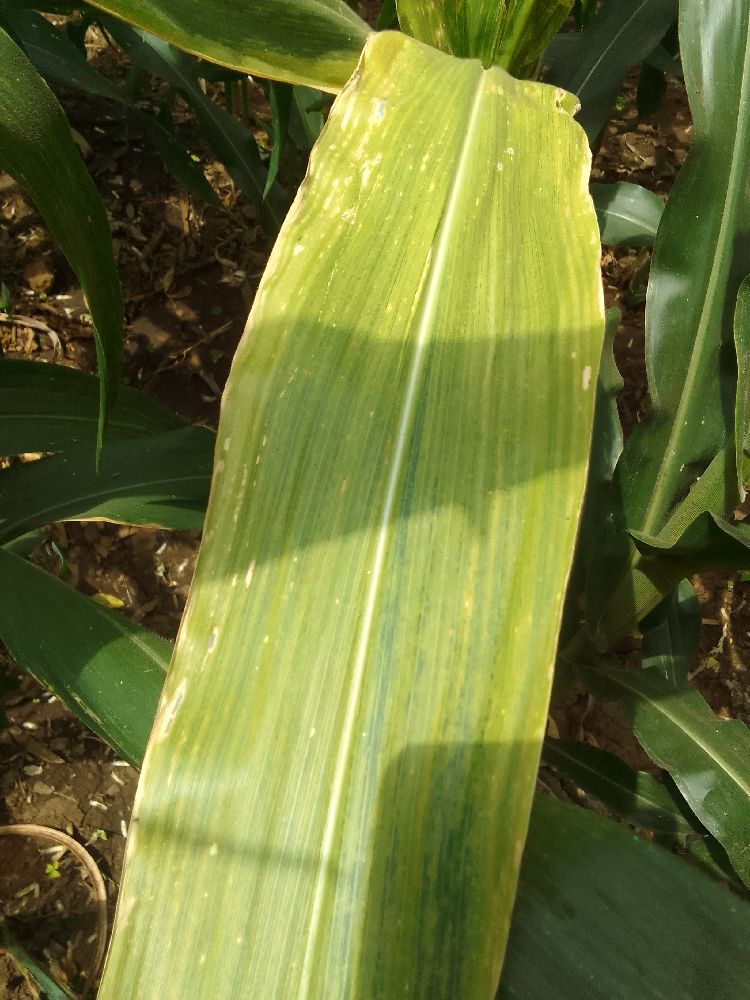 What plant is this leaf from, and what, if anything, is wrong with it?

maize, maize lethal necrosis
